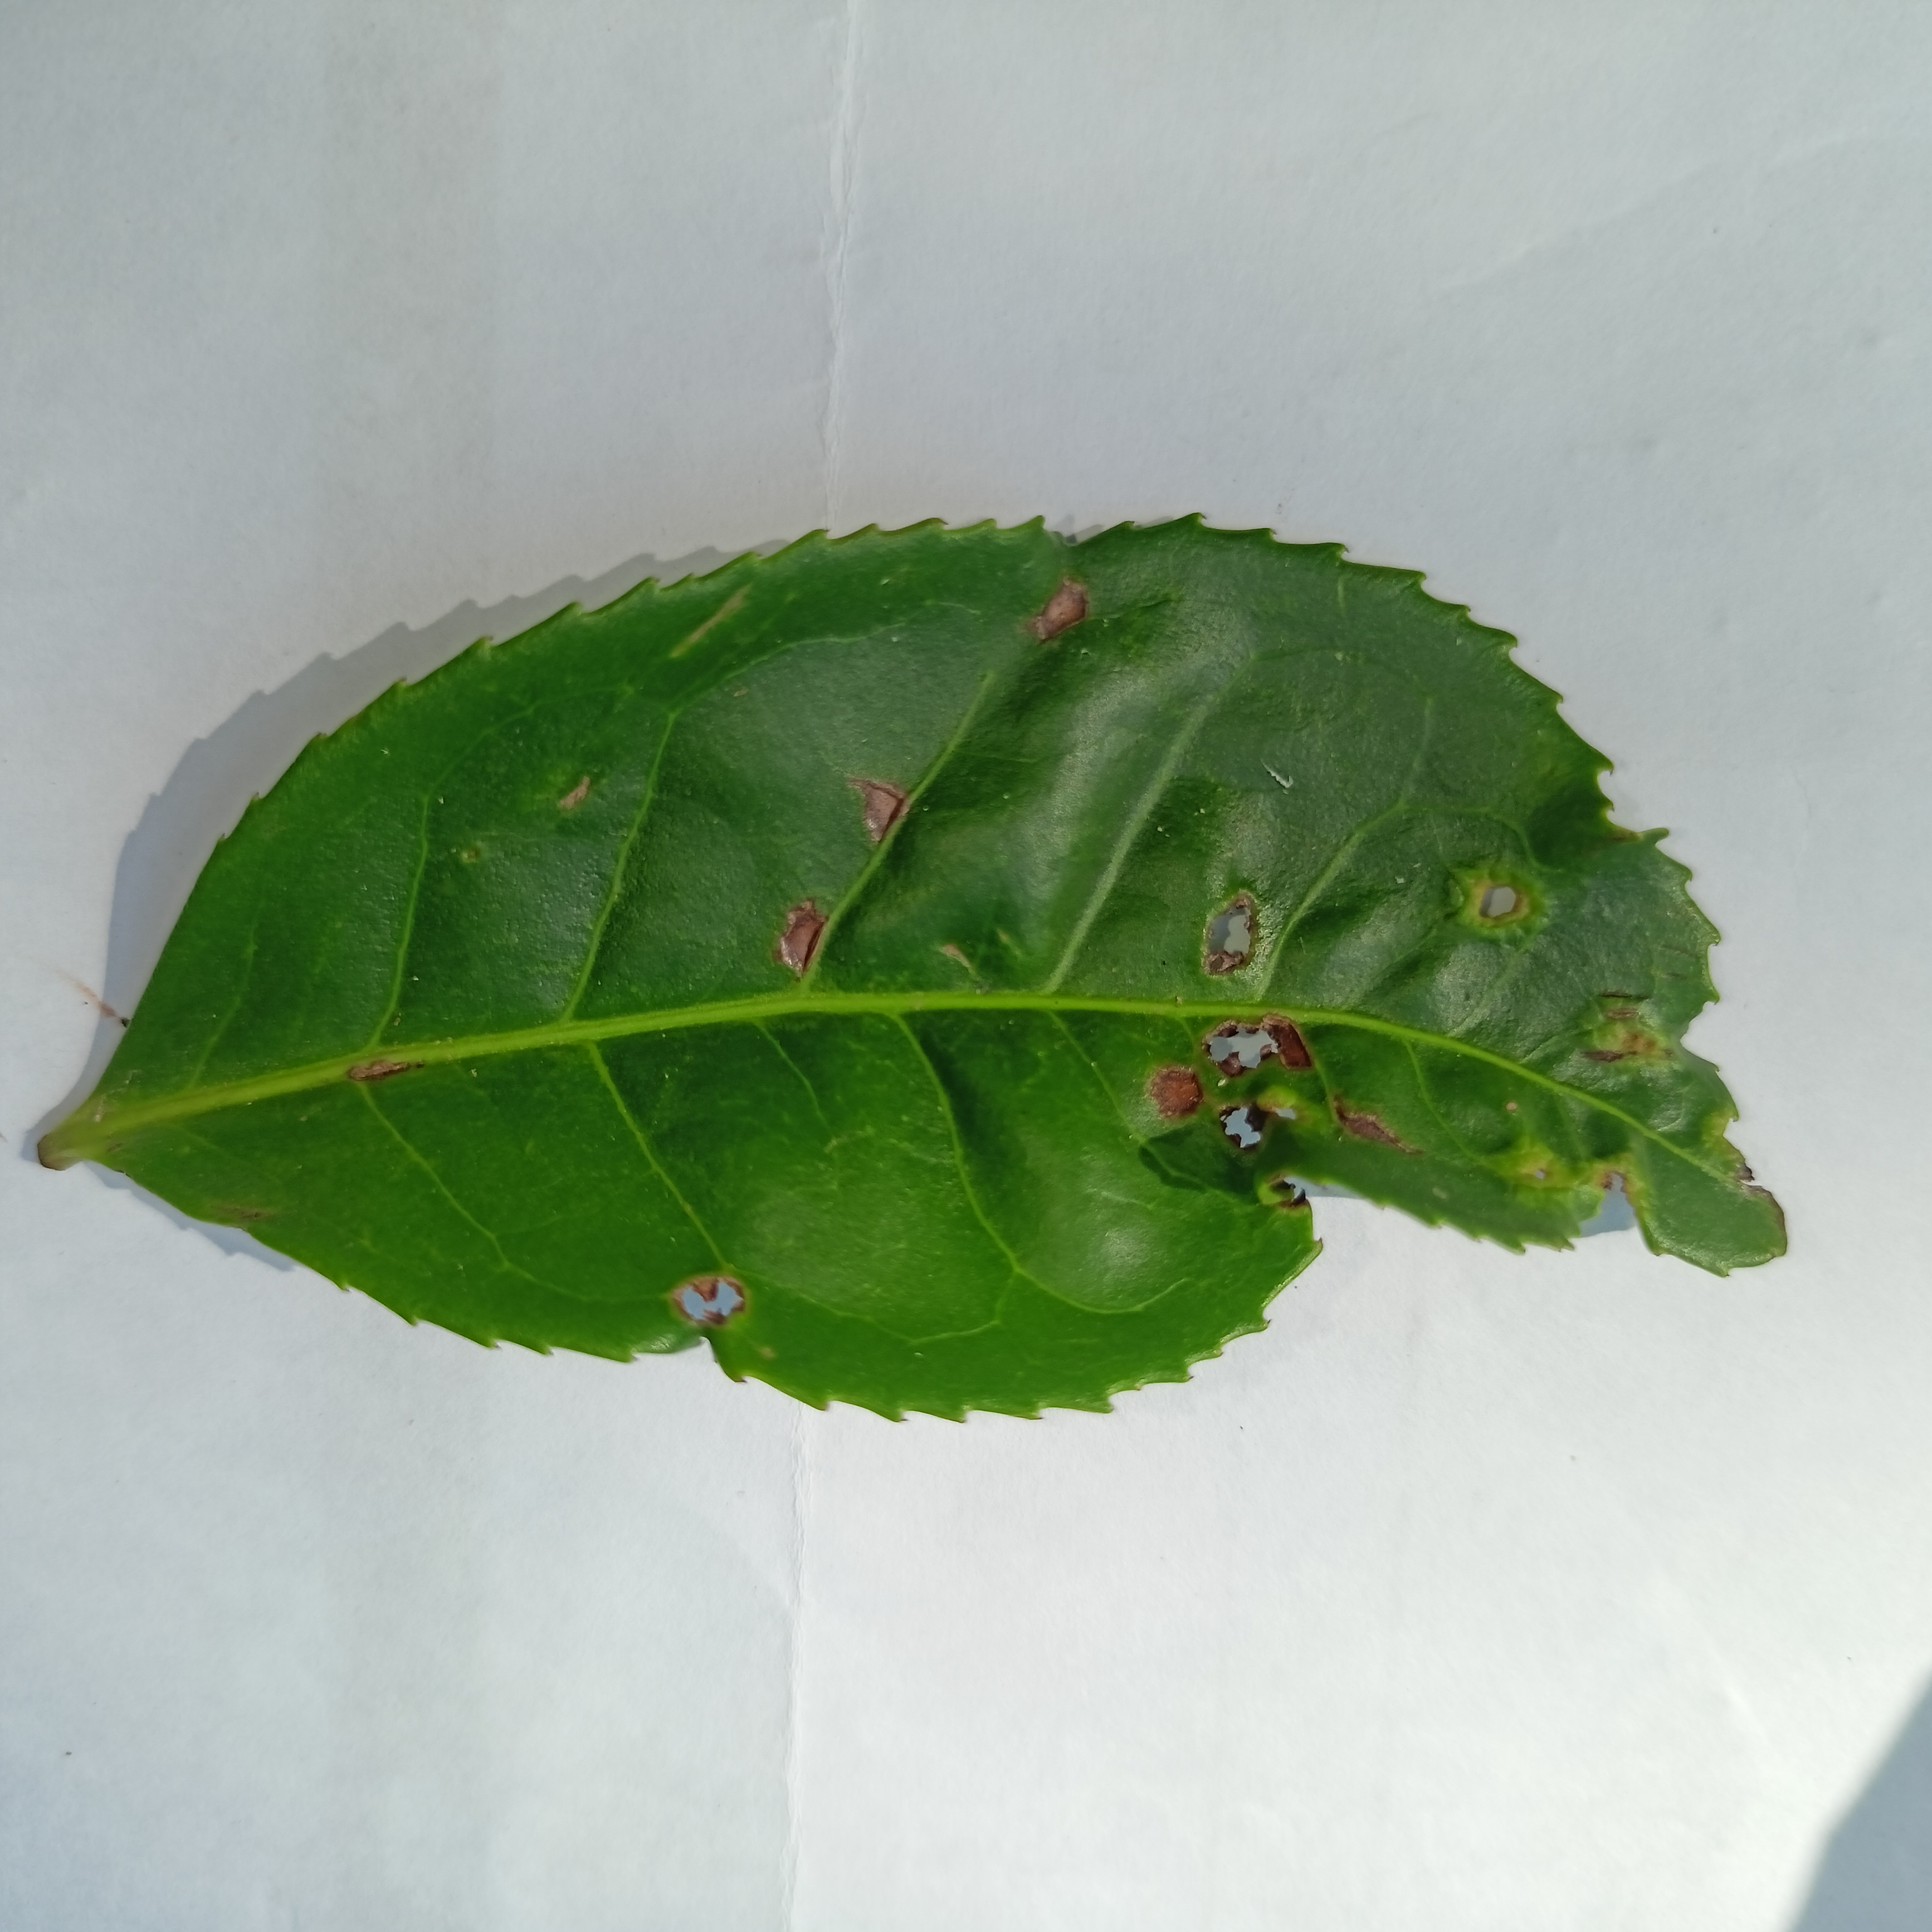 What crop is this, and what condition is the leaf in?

tea, helopeltis
